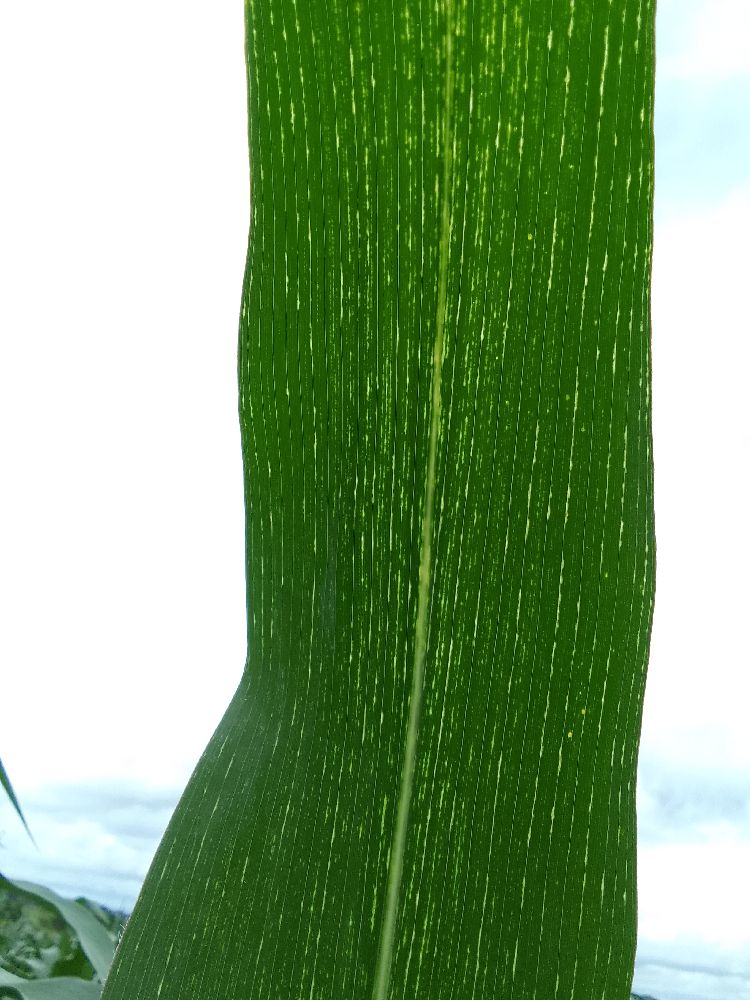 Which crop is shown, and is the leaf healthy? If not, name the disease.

maize, maize streak virus
